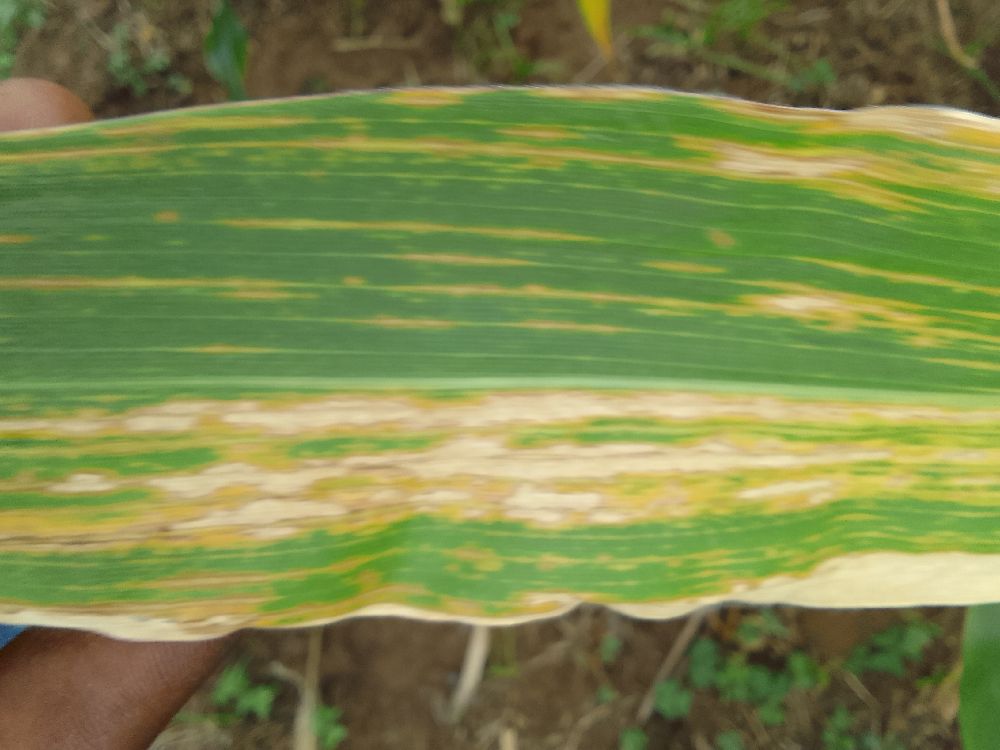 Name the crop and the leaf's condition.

maize, maize lethal necrosis
